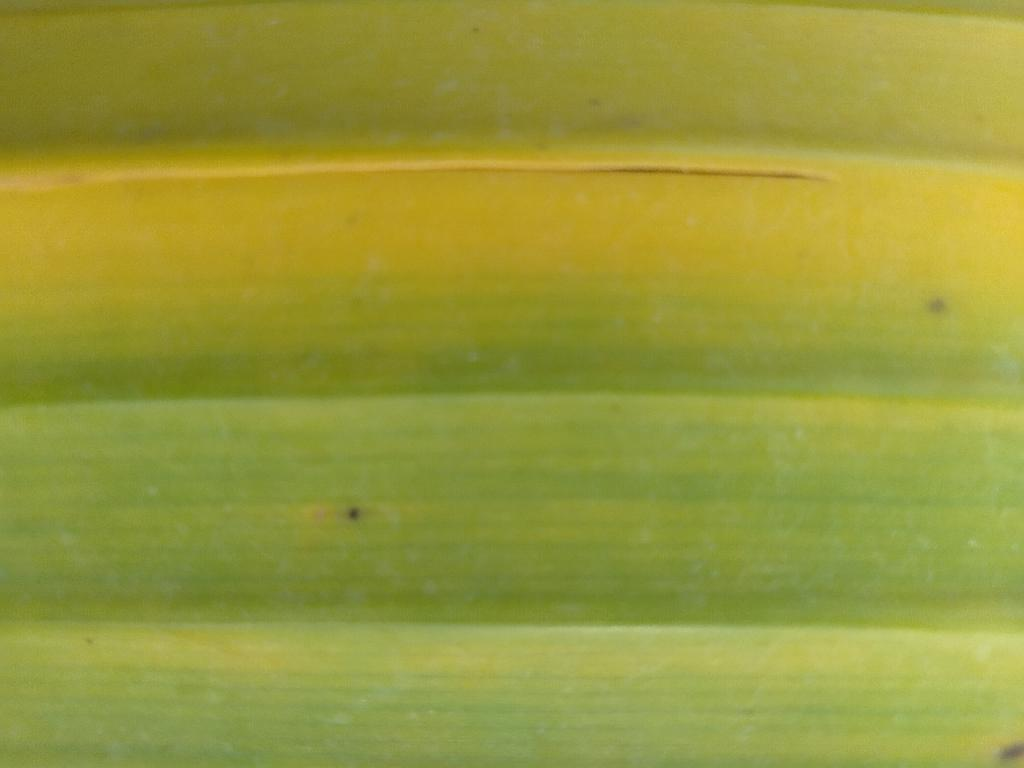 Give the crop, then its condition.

banana, fusarium wilt race 1
